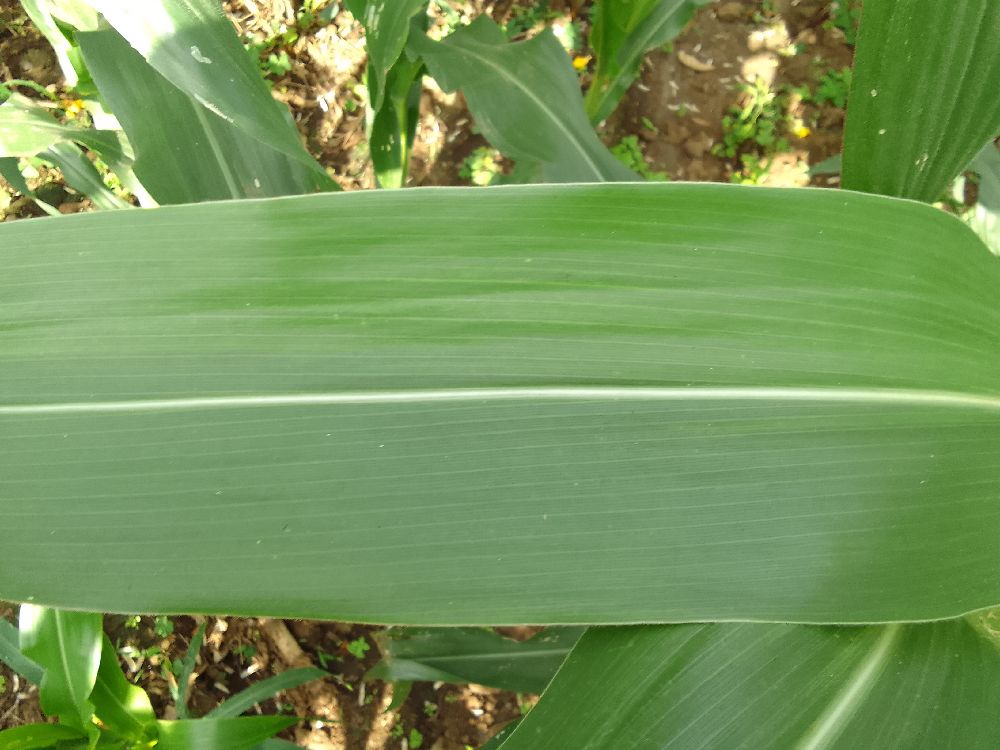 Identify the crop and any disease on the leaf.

maize, healthy
